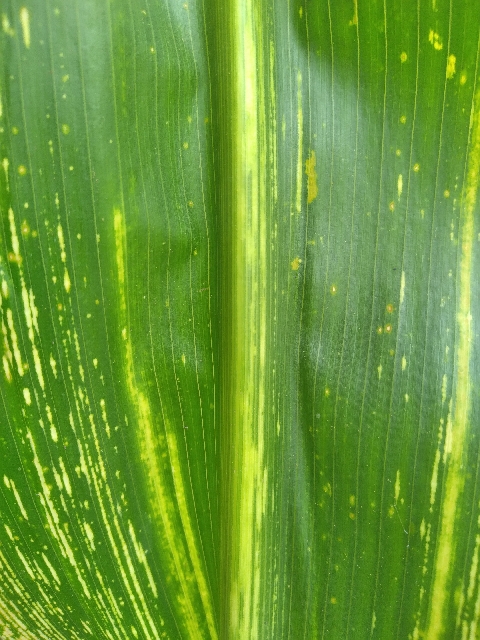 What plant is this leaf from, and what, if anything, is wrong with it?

maize, maize streak virus
